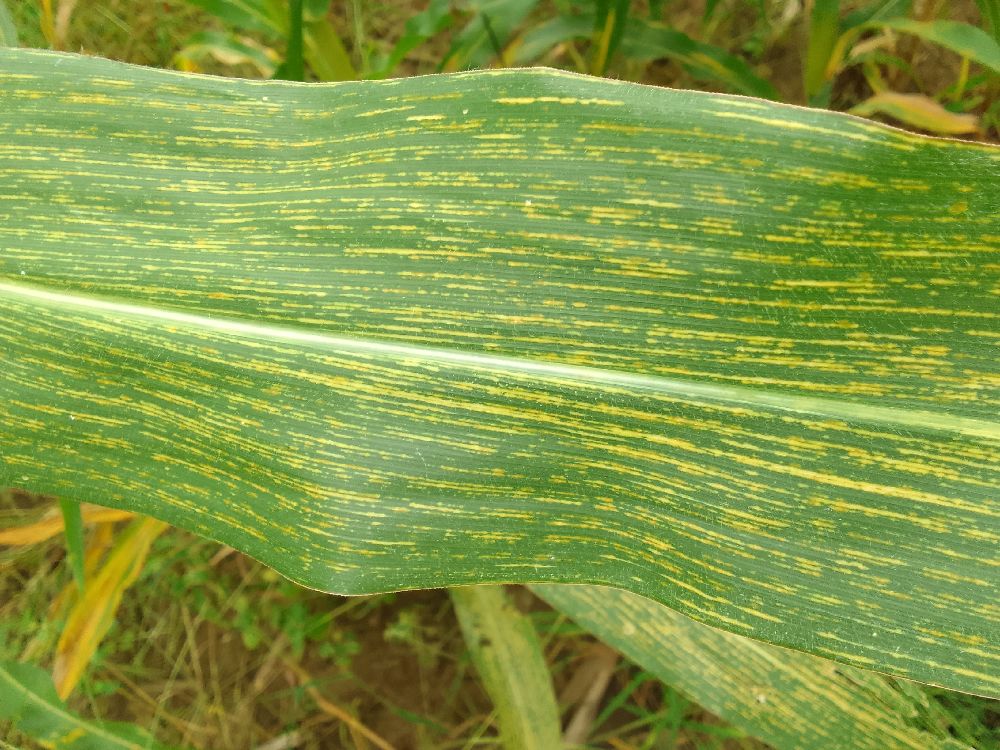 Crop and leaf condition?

maize, maize streak virus
